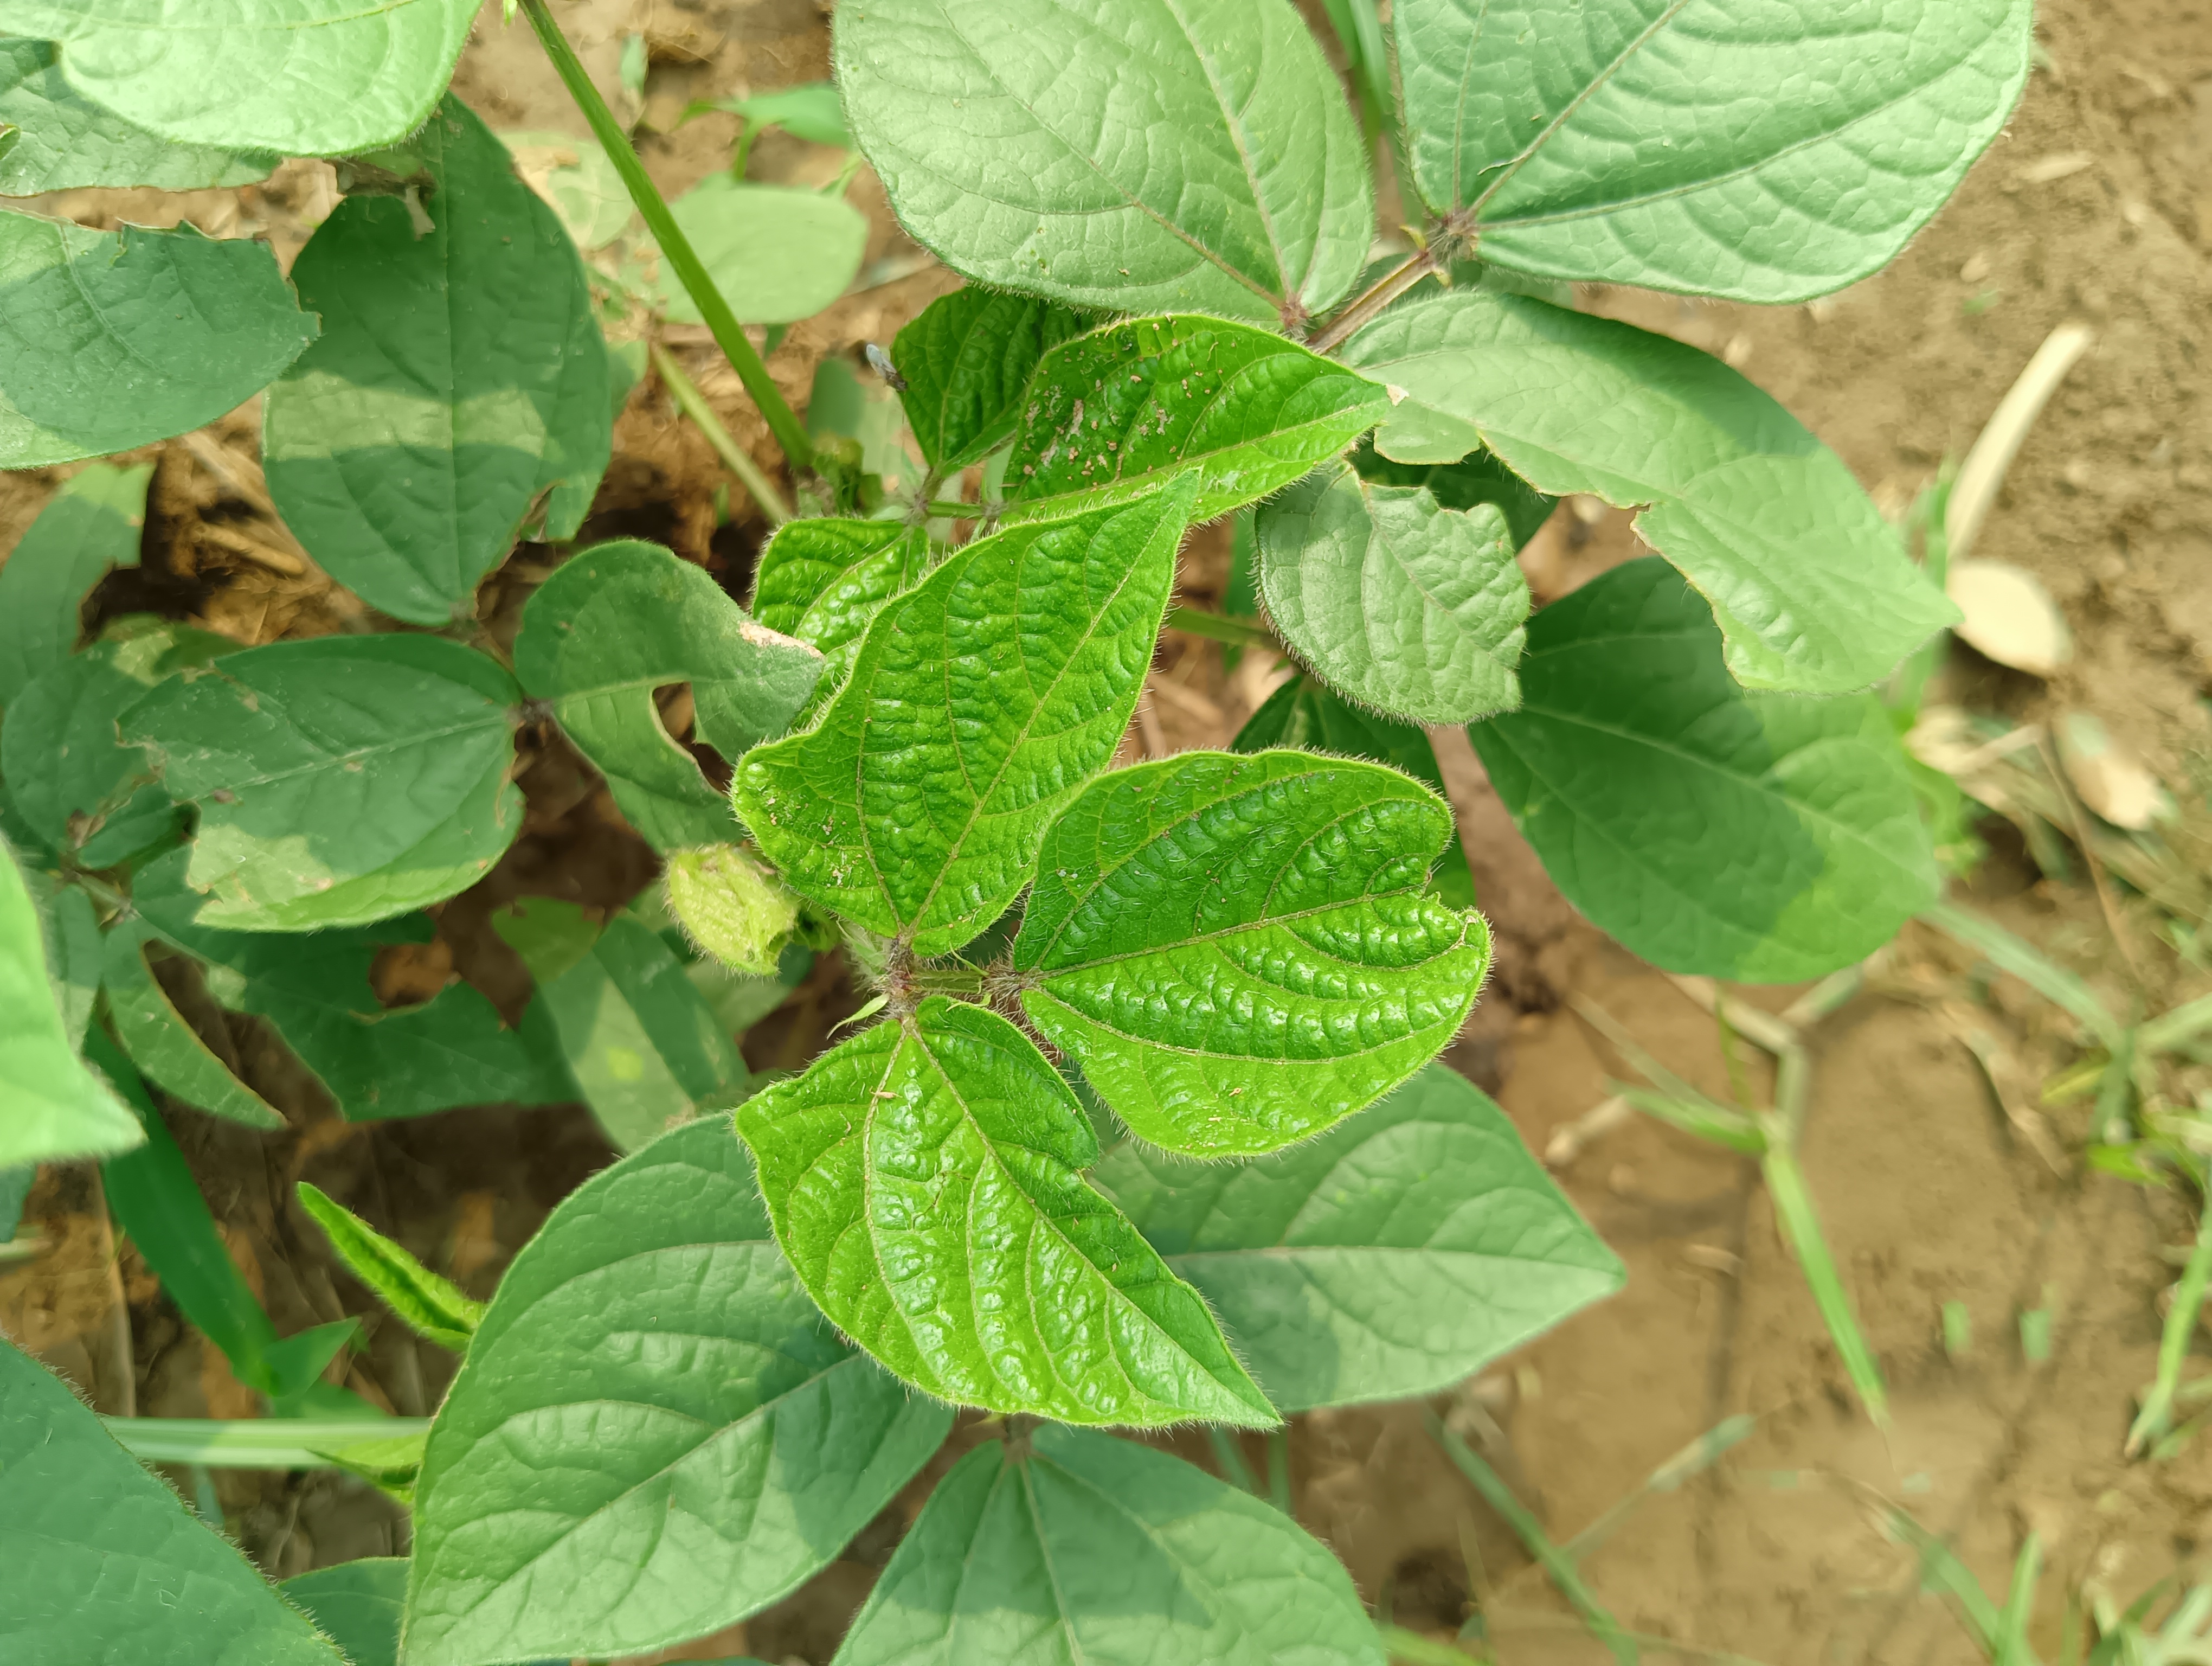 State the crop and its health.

mungbean, healthy
